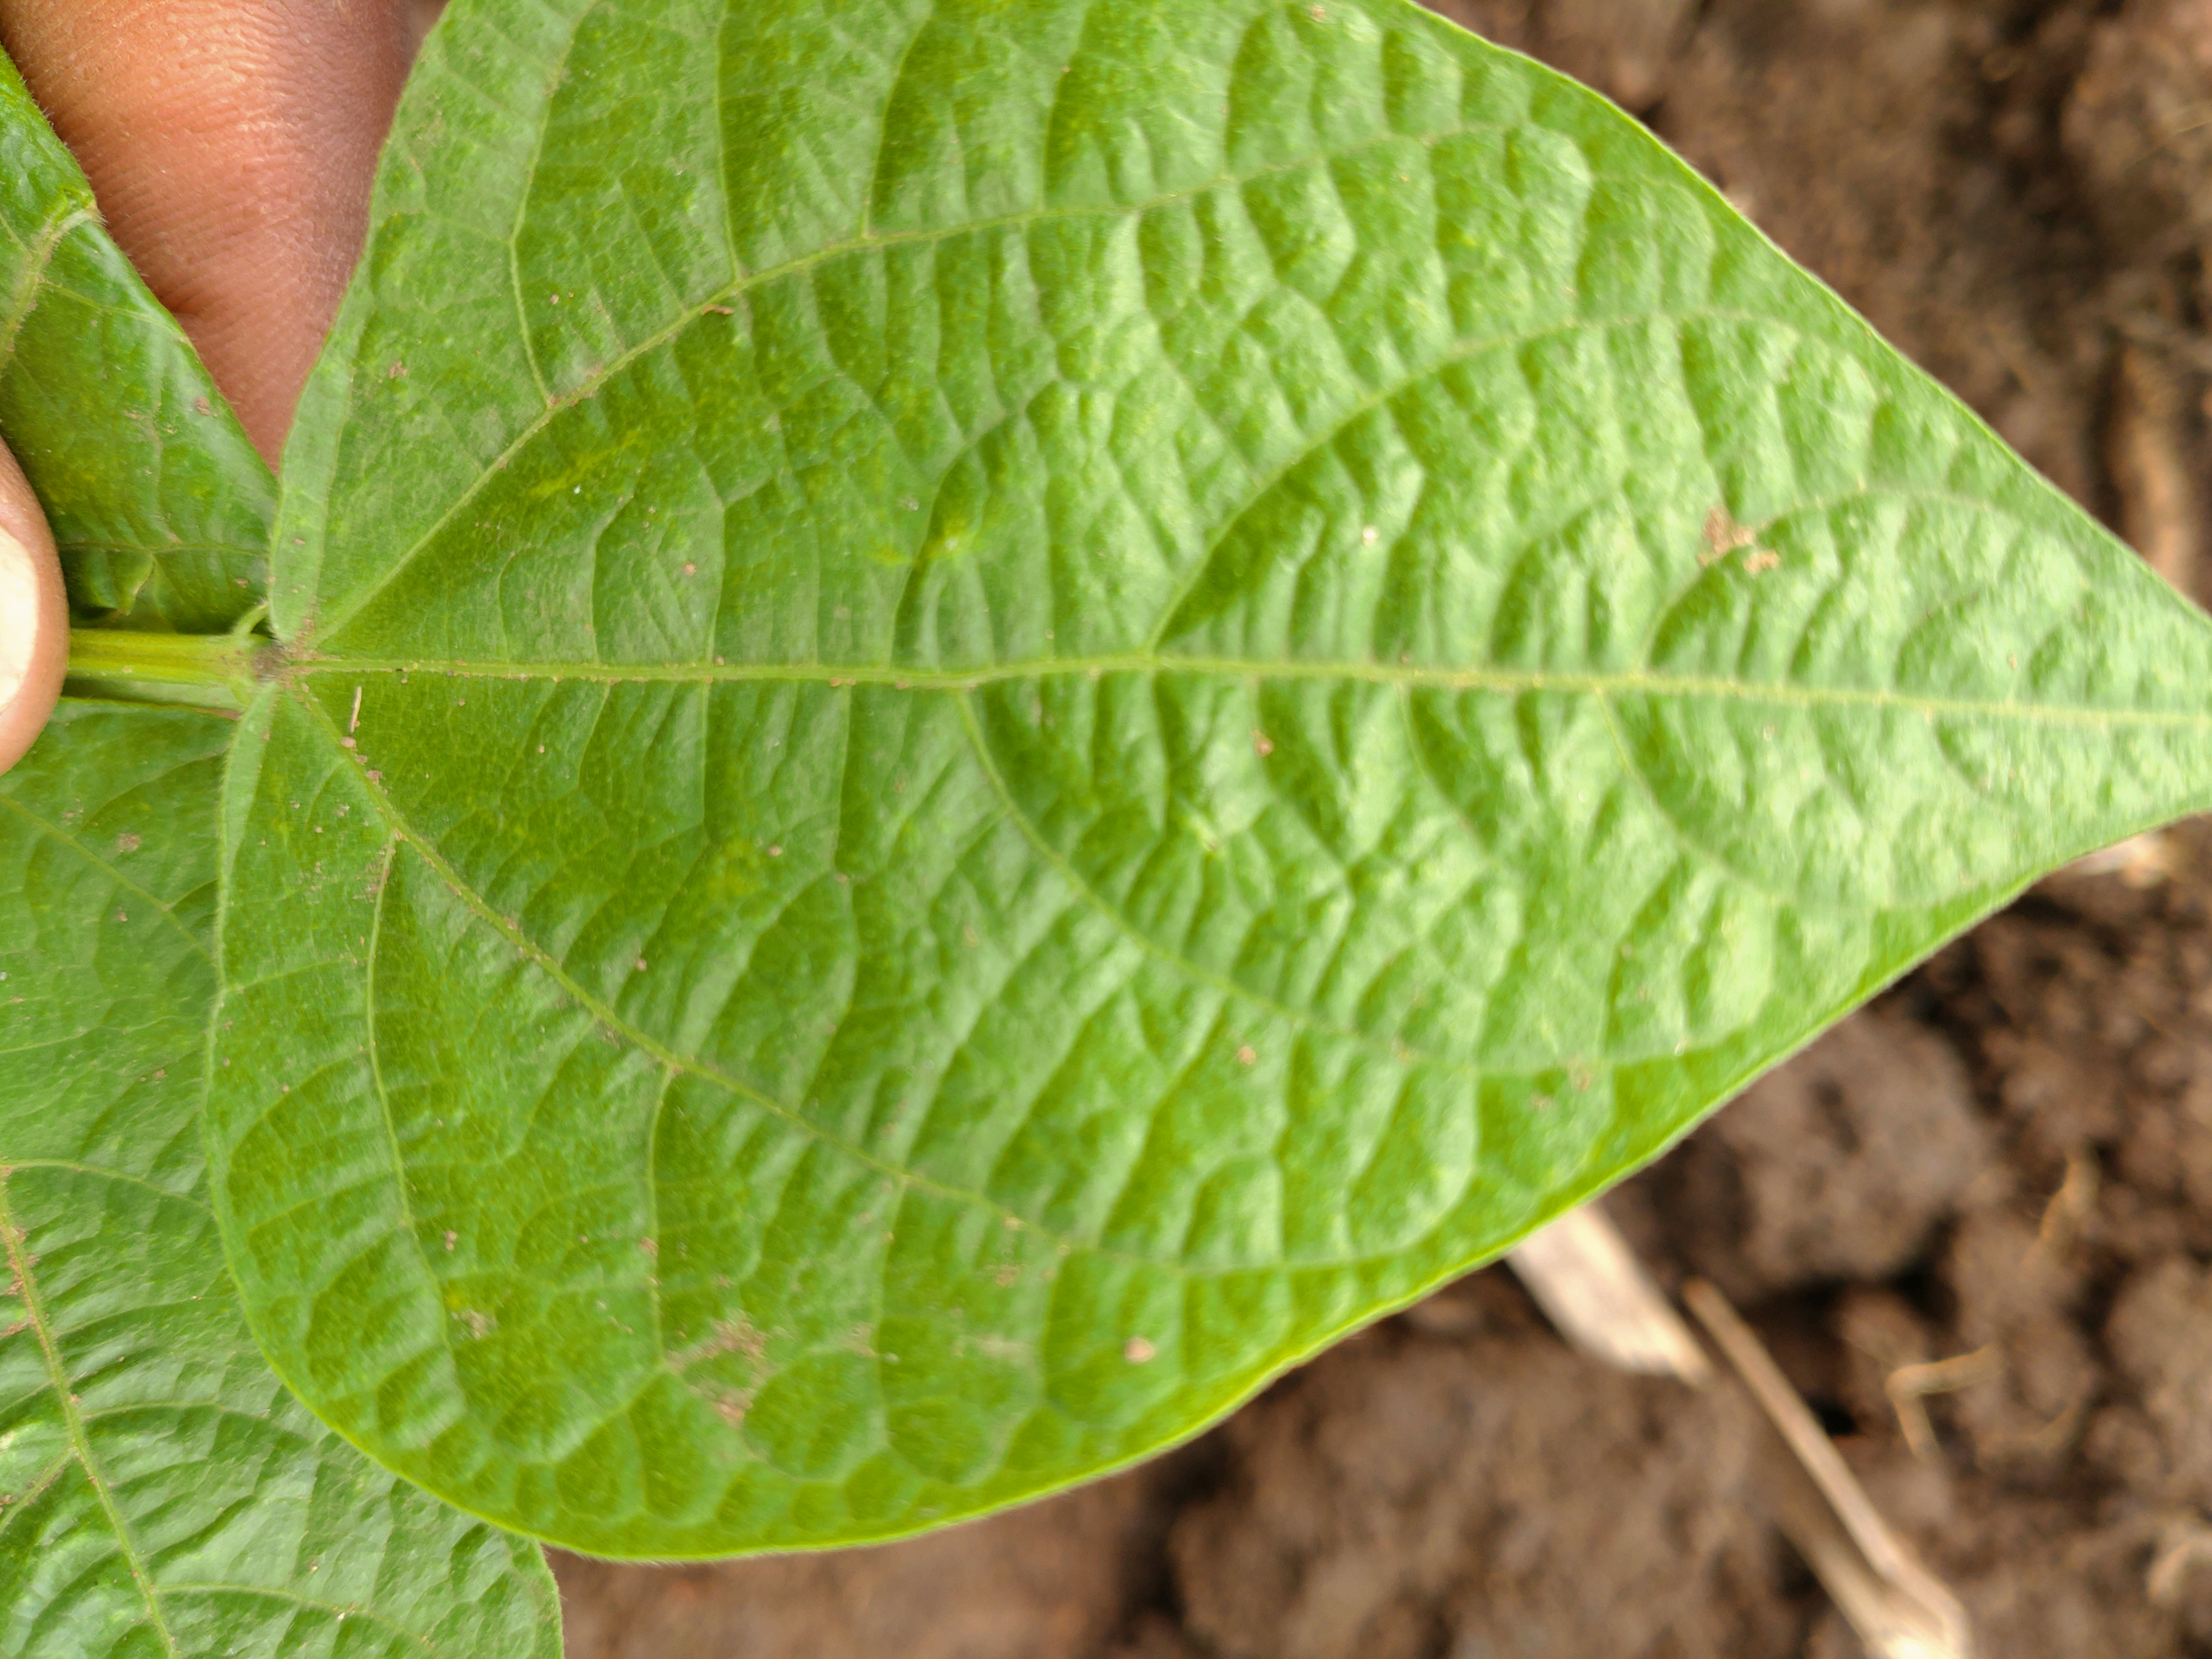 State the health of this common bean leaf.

healthy
